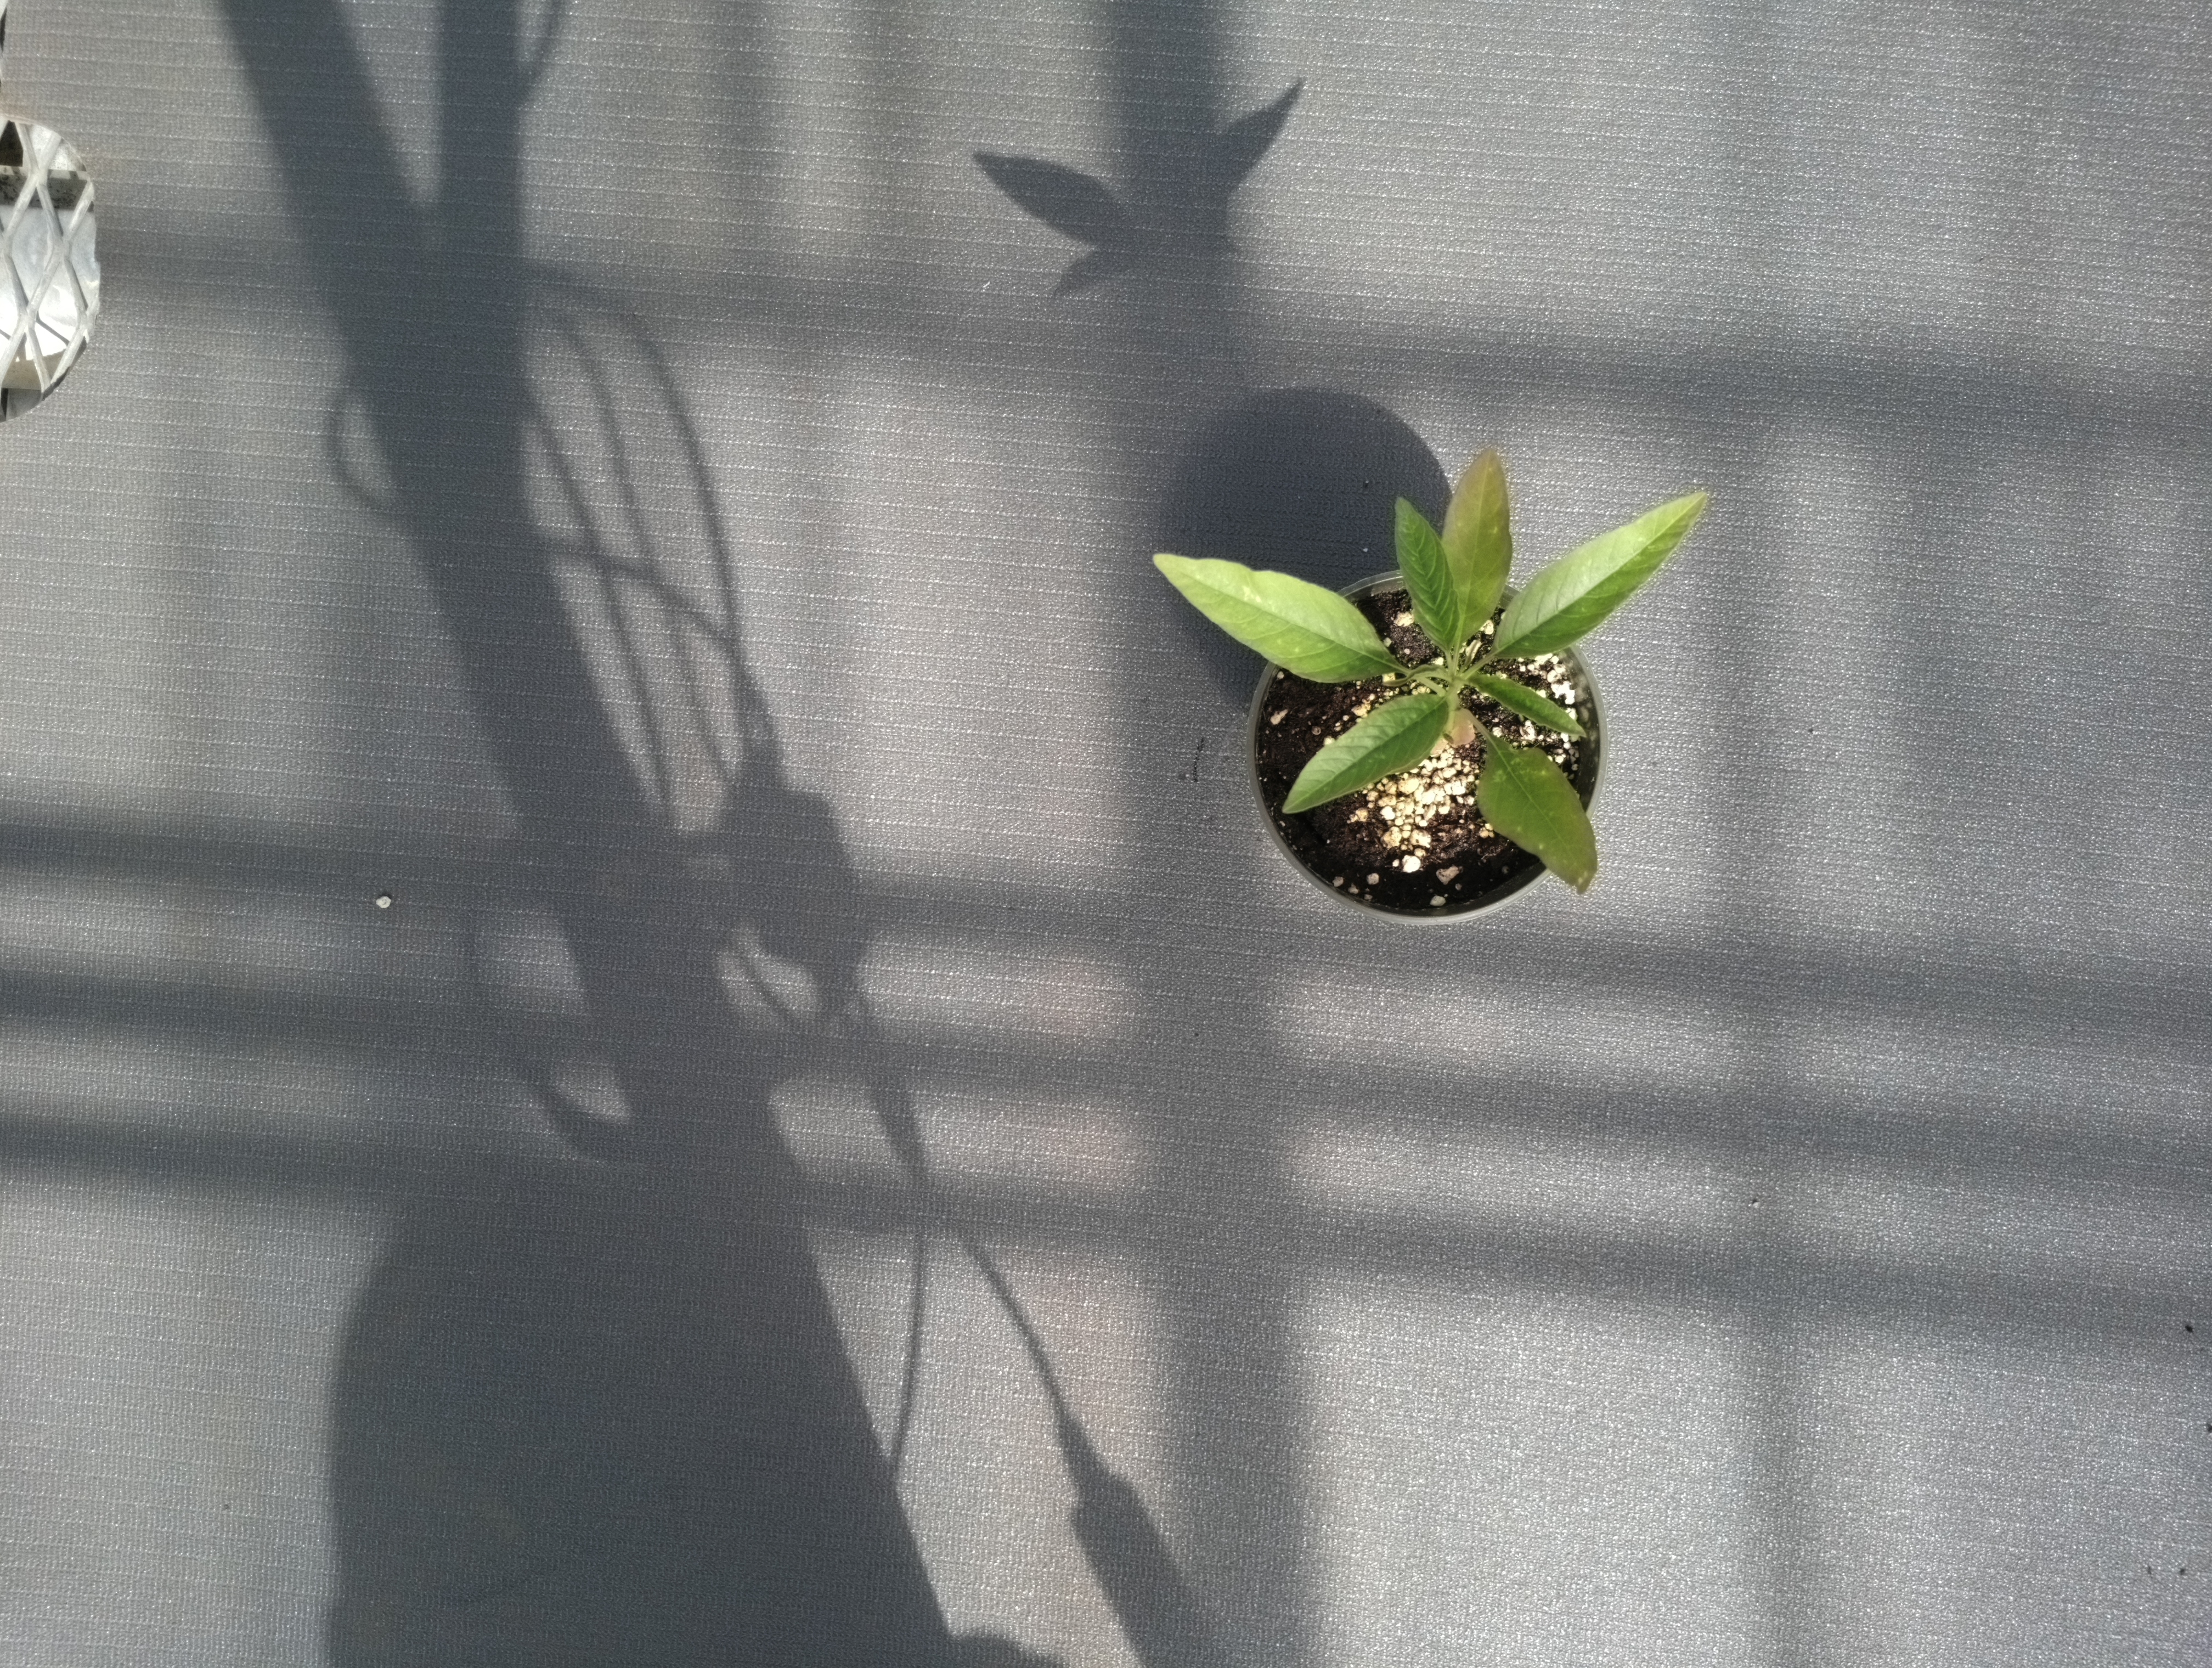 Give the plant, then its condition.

waterhemp, healthy untreated
